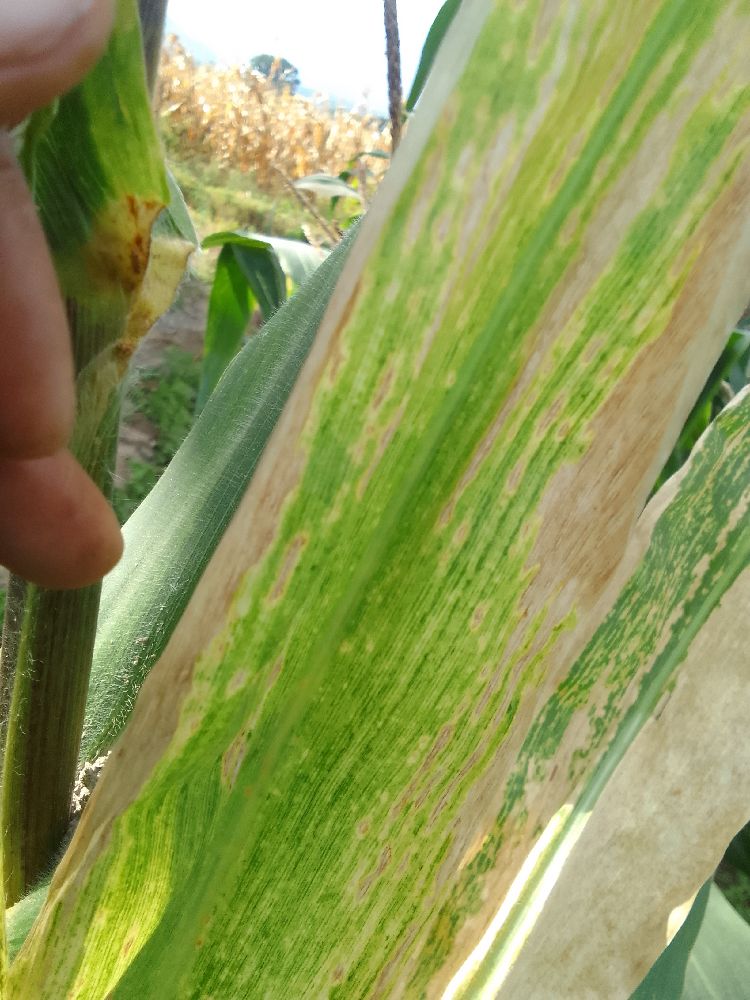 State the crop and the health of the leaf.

maize, maize lethal necrosis
